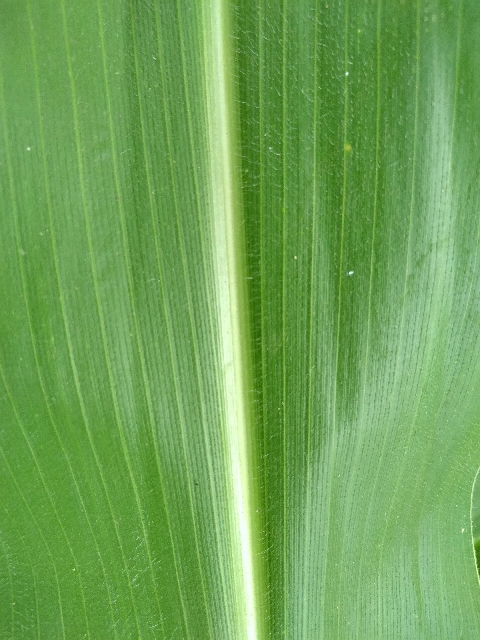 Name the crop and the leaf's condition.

maize, healthy
